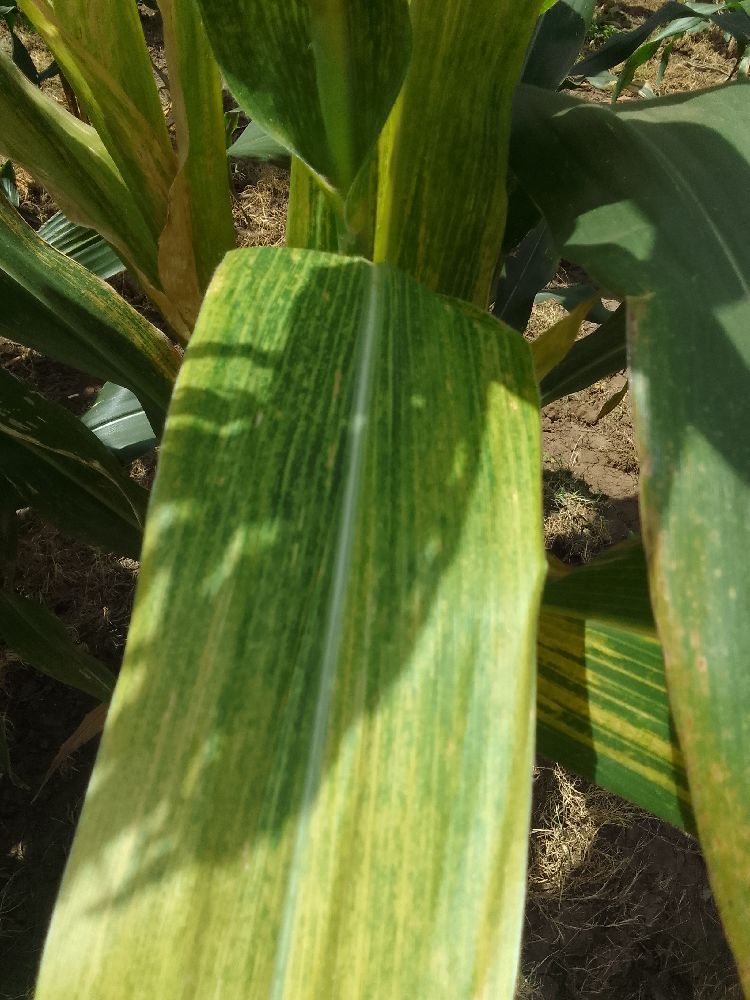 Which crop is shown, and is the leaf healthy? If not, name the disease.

maize, maize lethal necrosis
